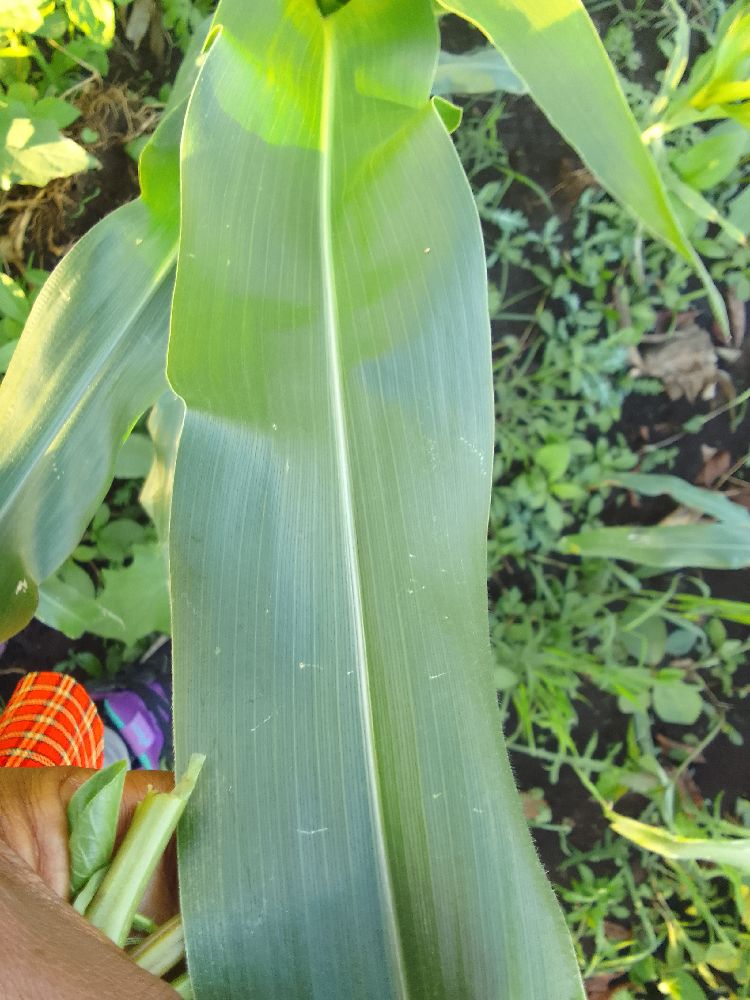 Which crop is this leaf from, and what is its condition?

maize, healthy
